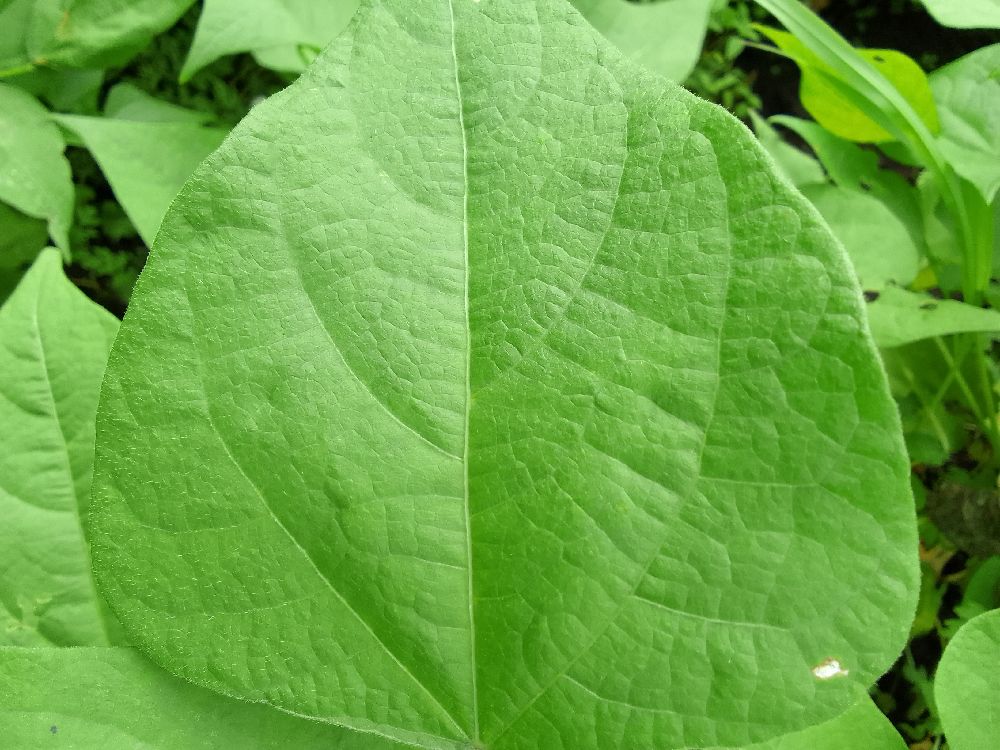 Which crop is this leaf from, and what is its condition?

common bean, healthy
